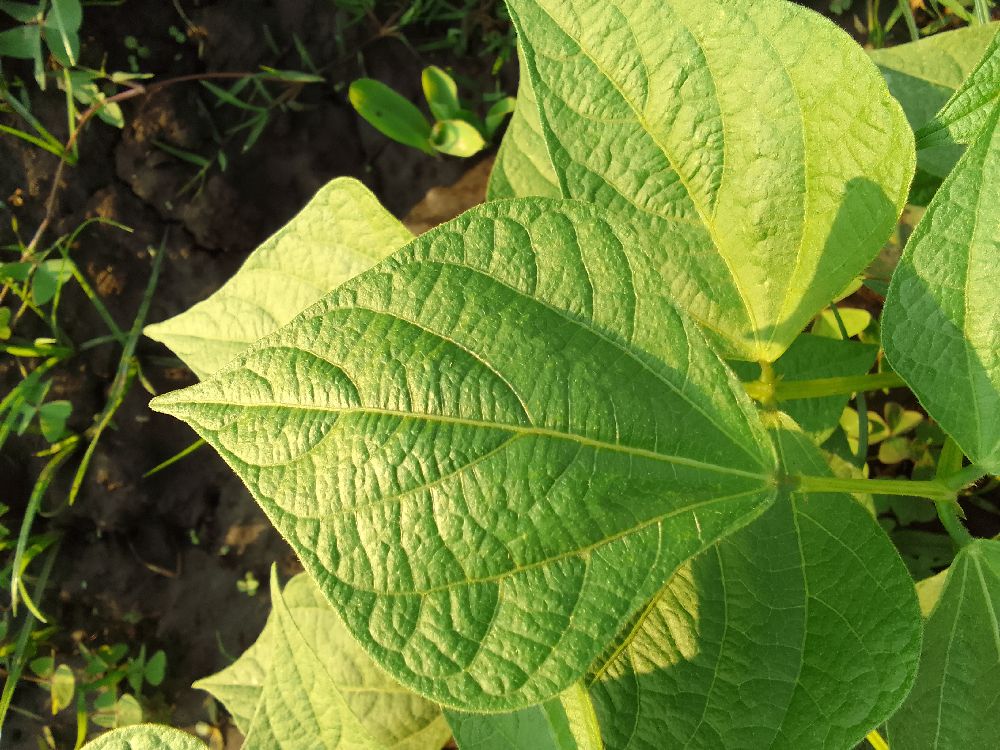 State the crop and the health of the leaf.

common bean, healthy
